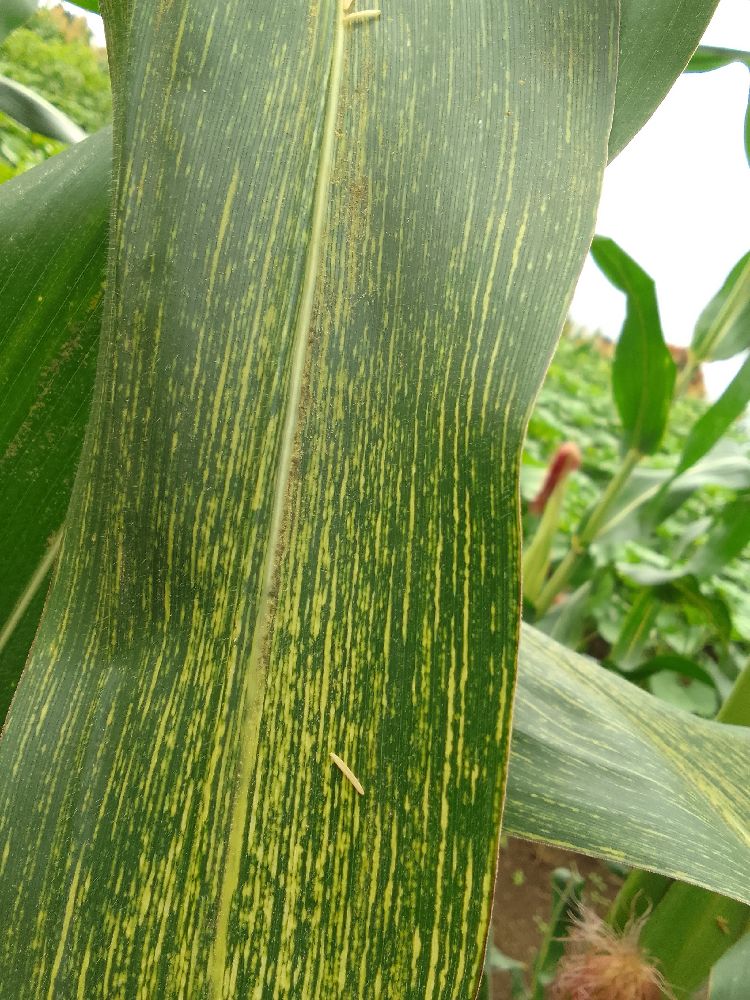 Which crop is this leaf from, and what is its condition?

maize, maize streak virus
